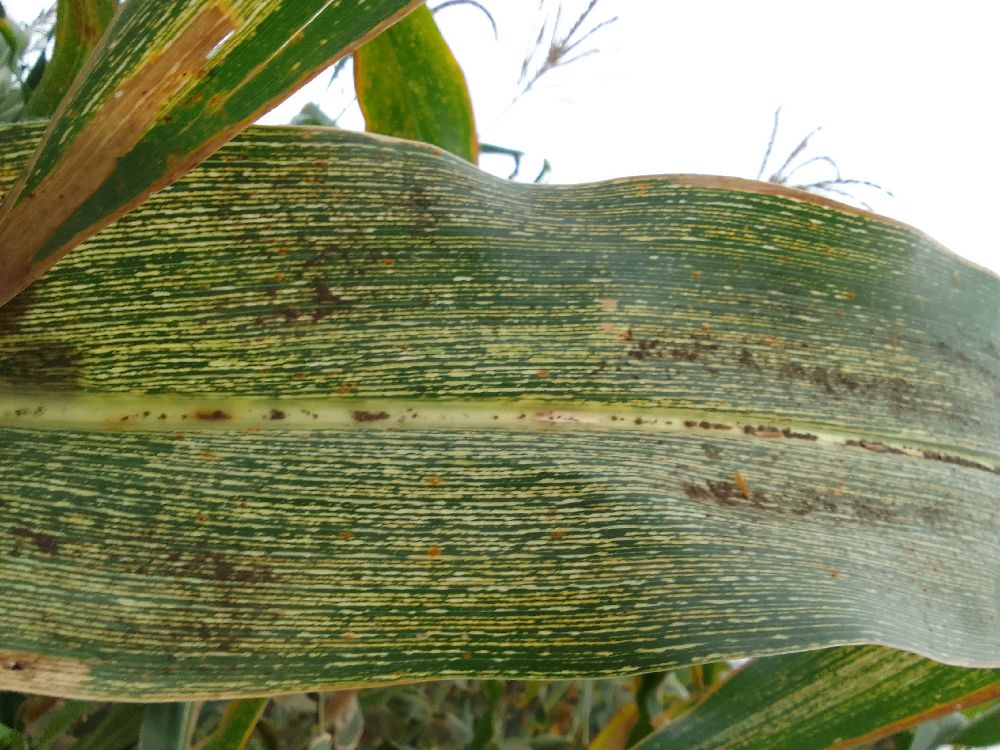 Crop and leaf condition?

maize, maize streak virus
